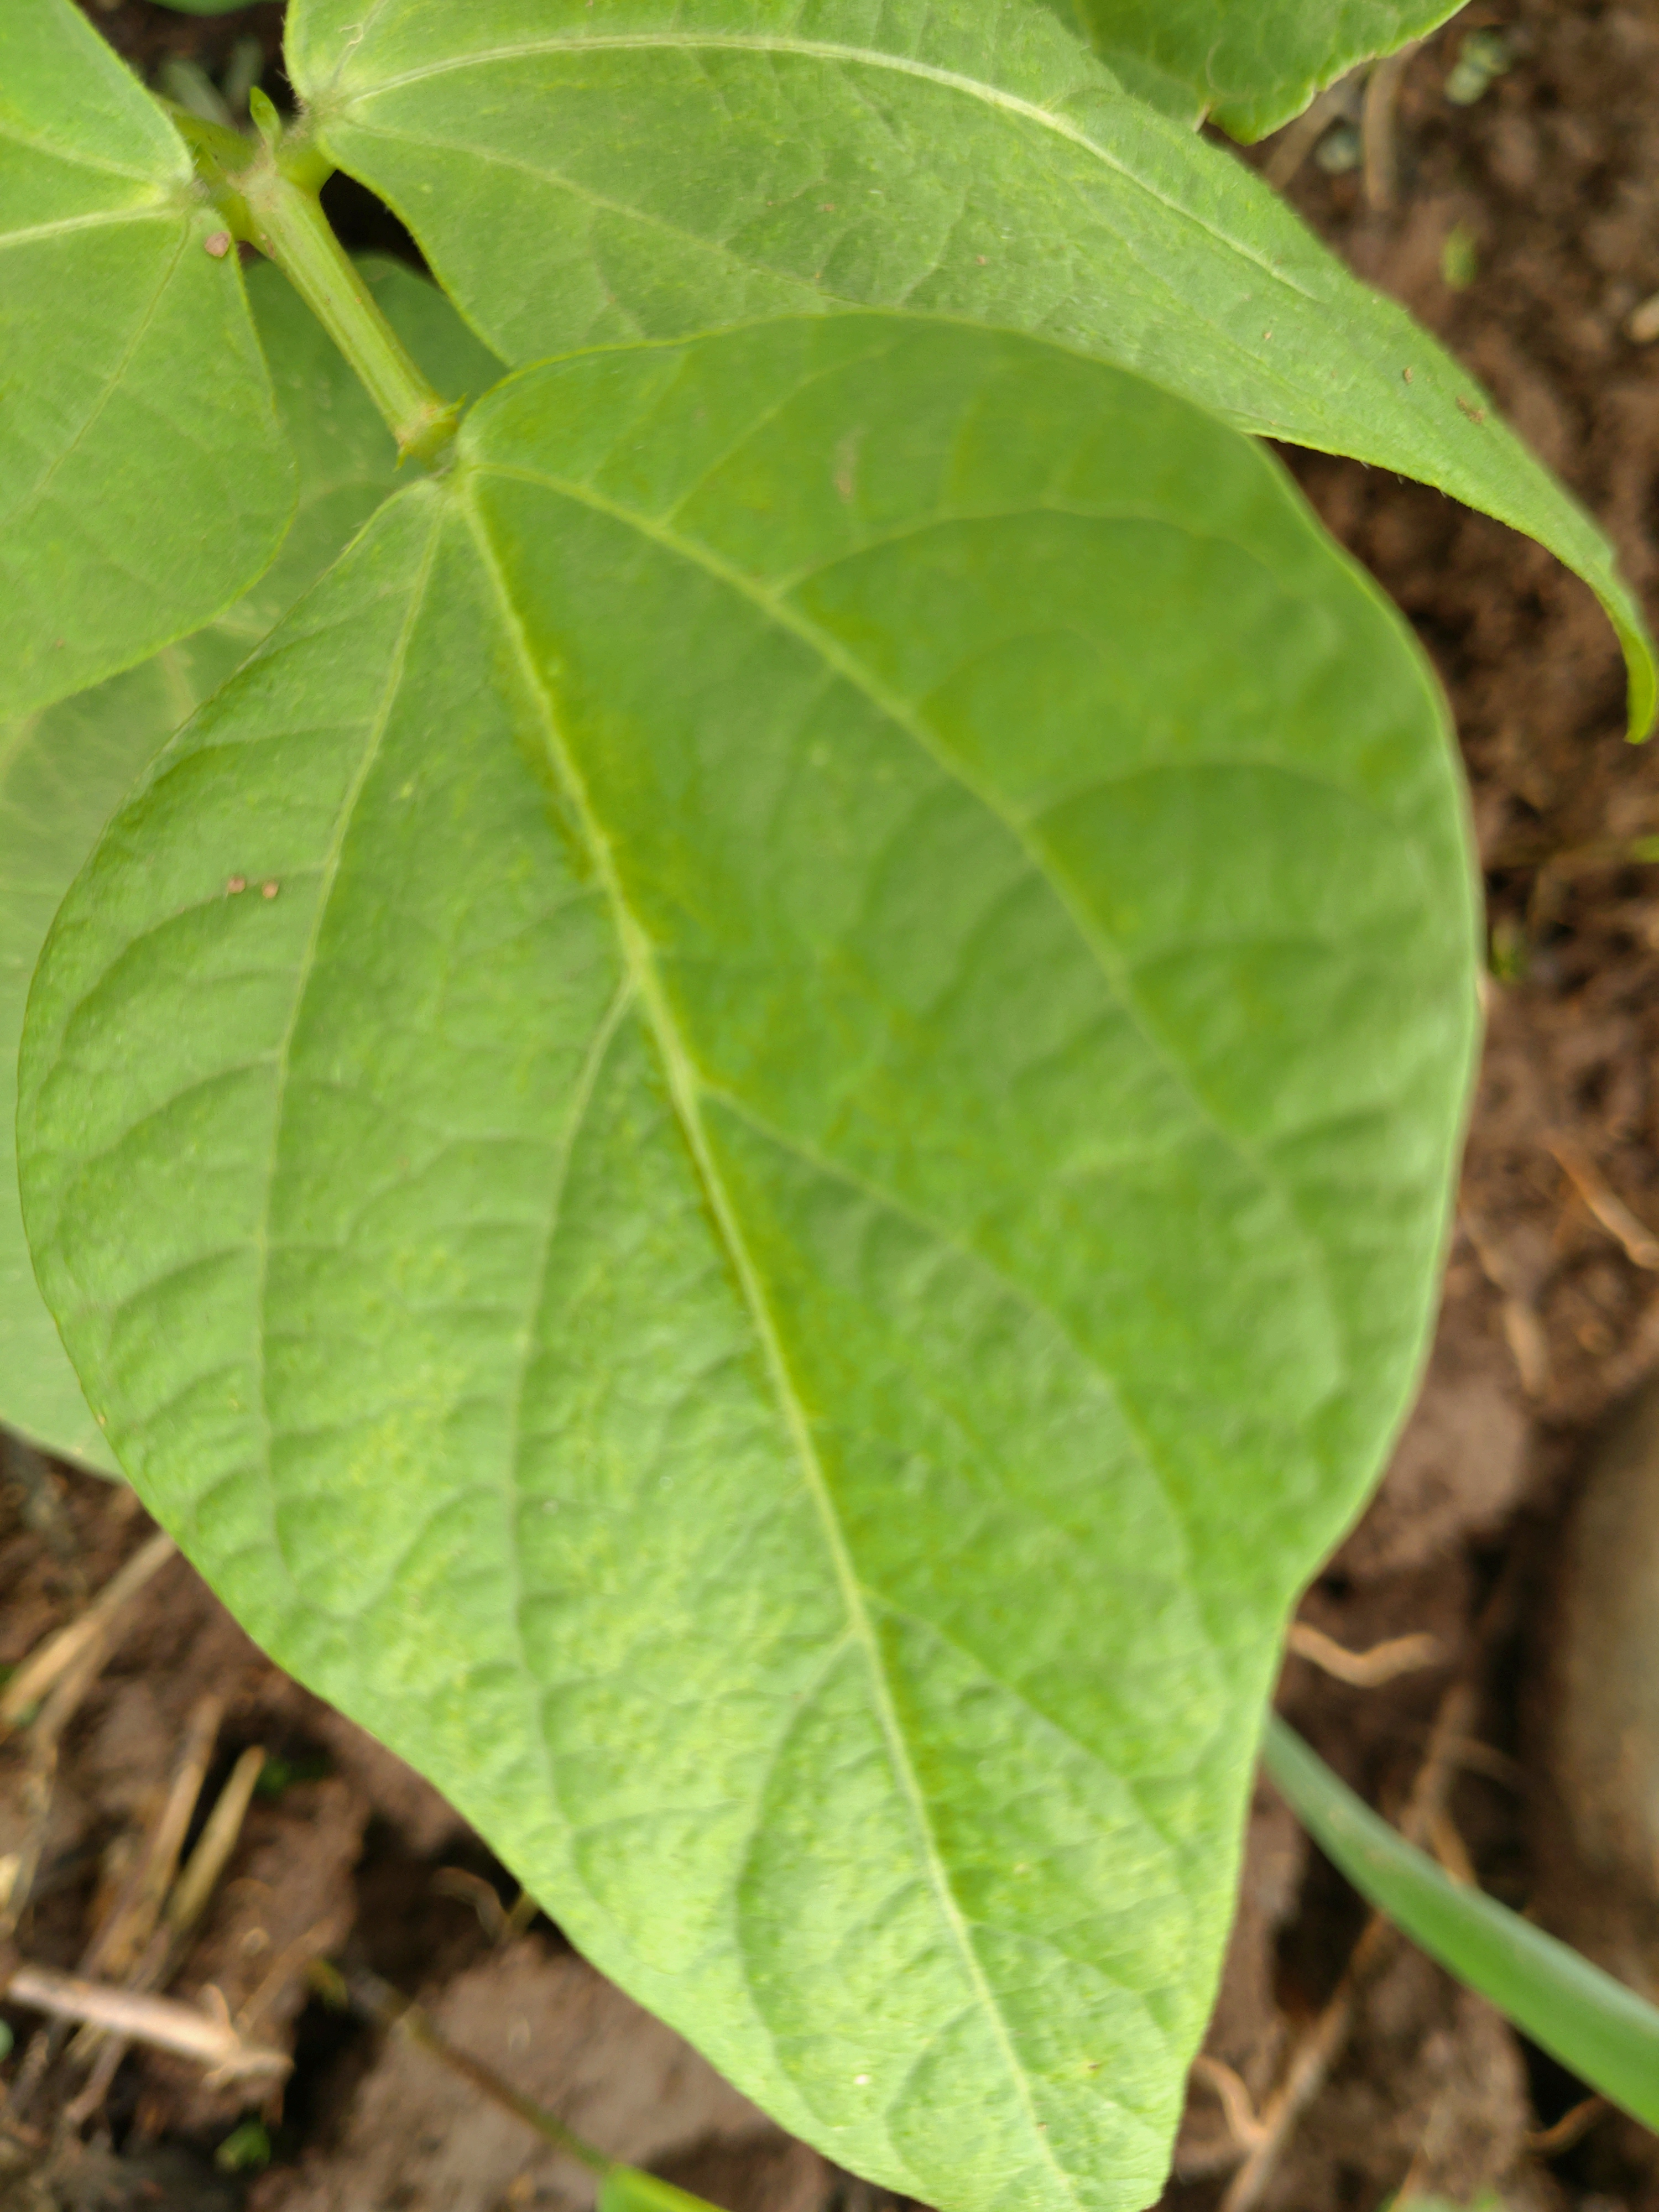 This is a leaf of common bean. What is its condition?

healthy
